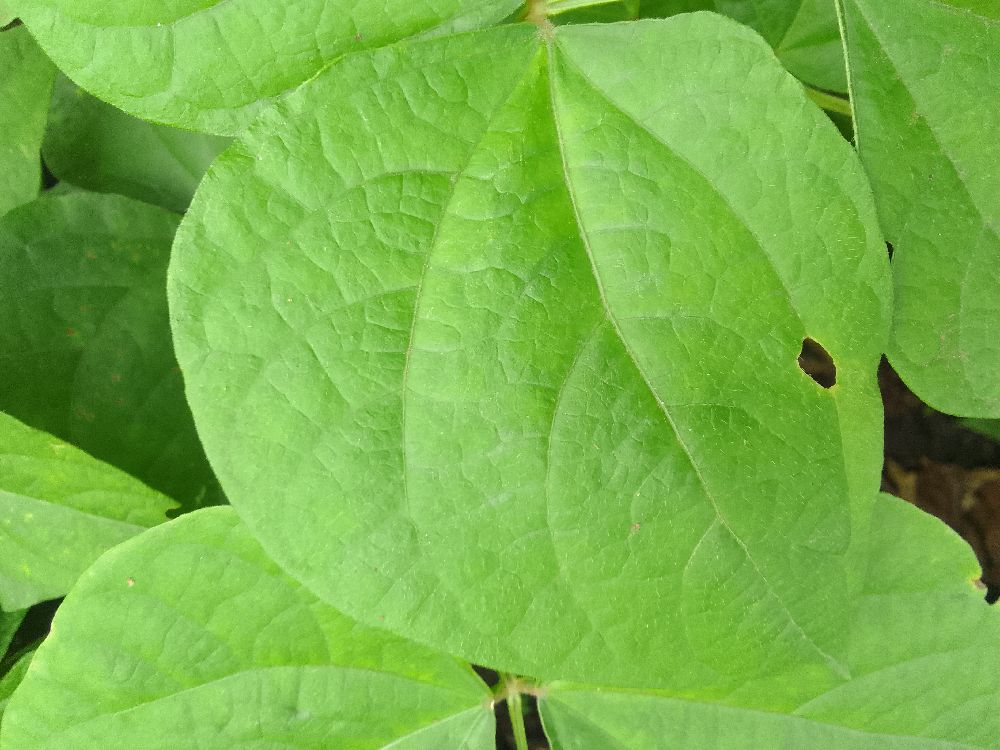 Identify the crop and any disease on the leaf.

common bean, healthy
